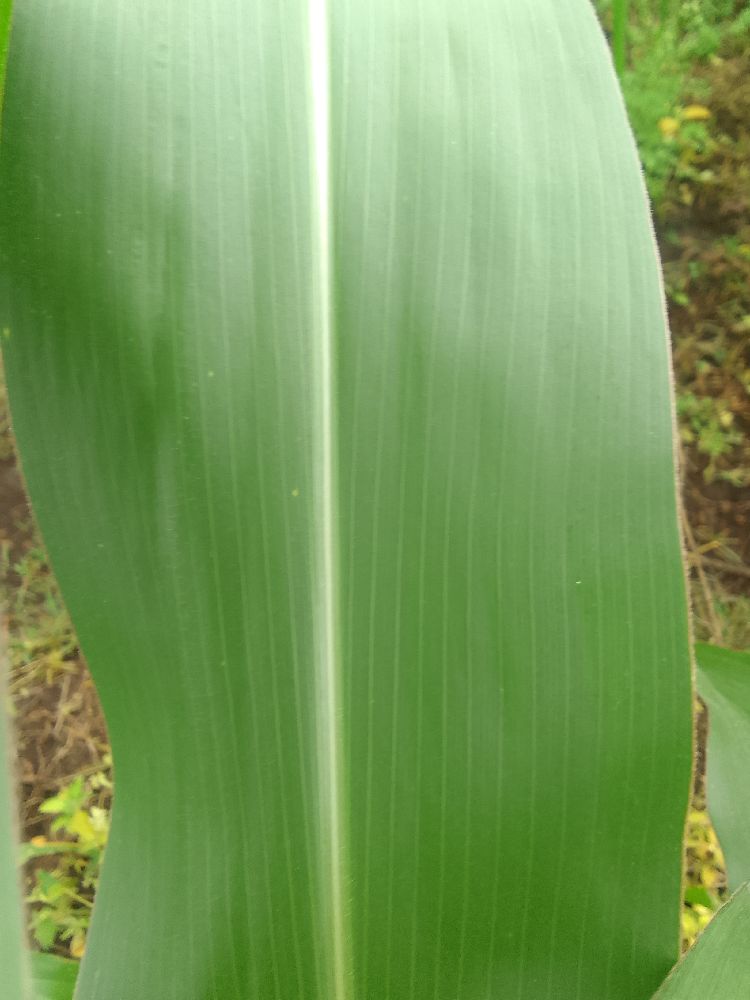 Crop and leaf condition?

maize, healthy
